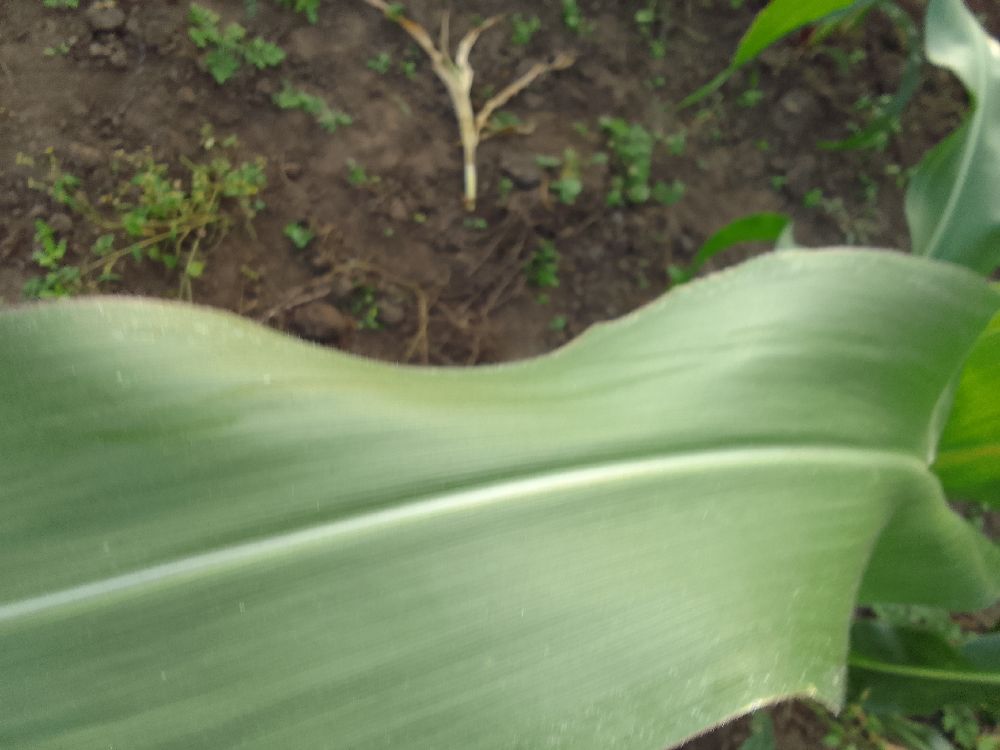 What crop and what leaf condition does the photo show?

maize, healthy
